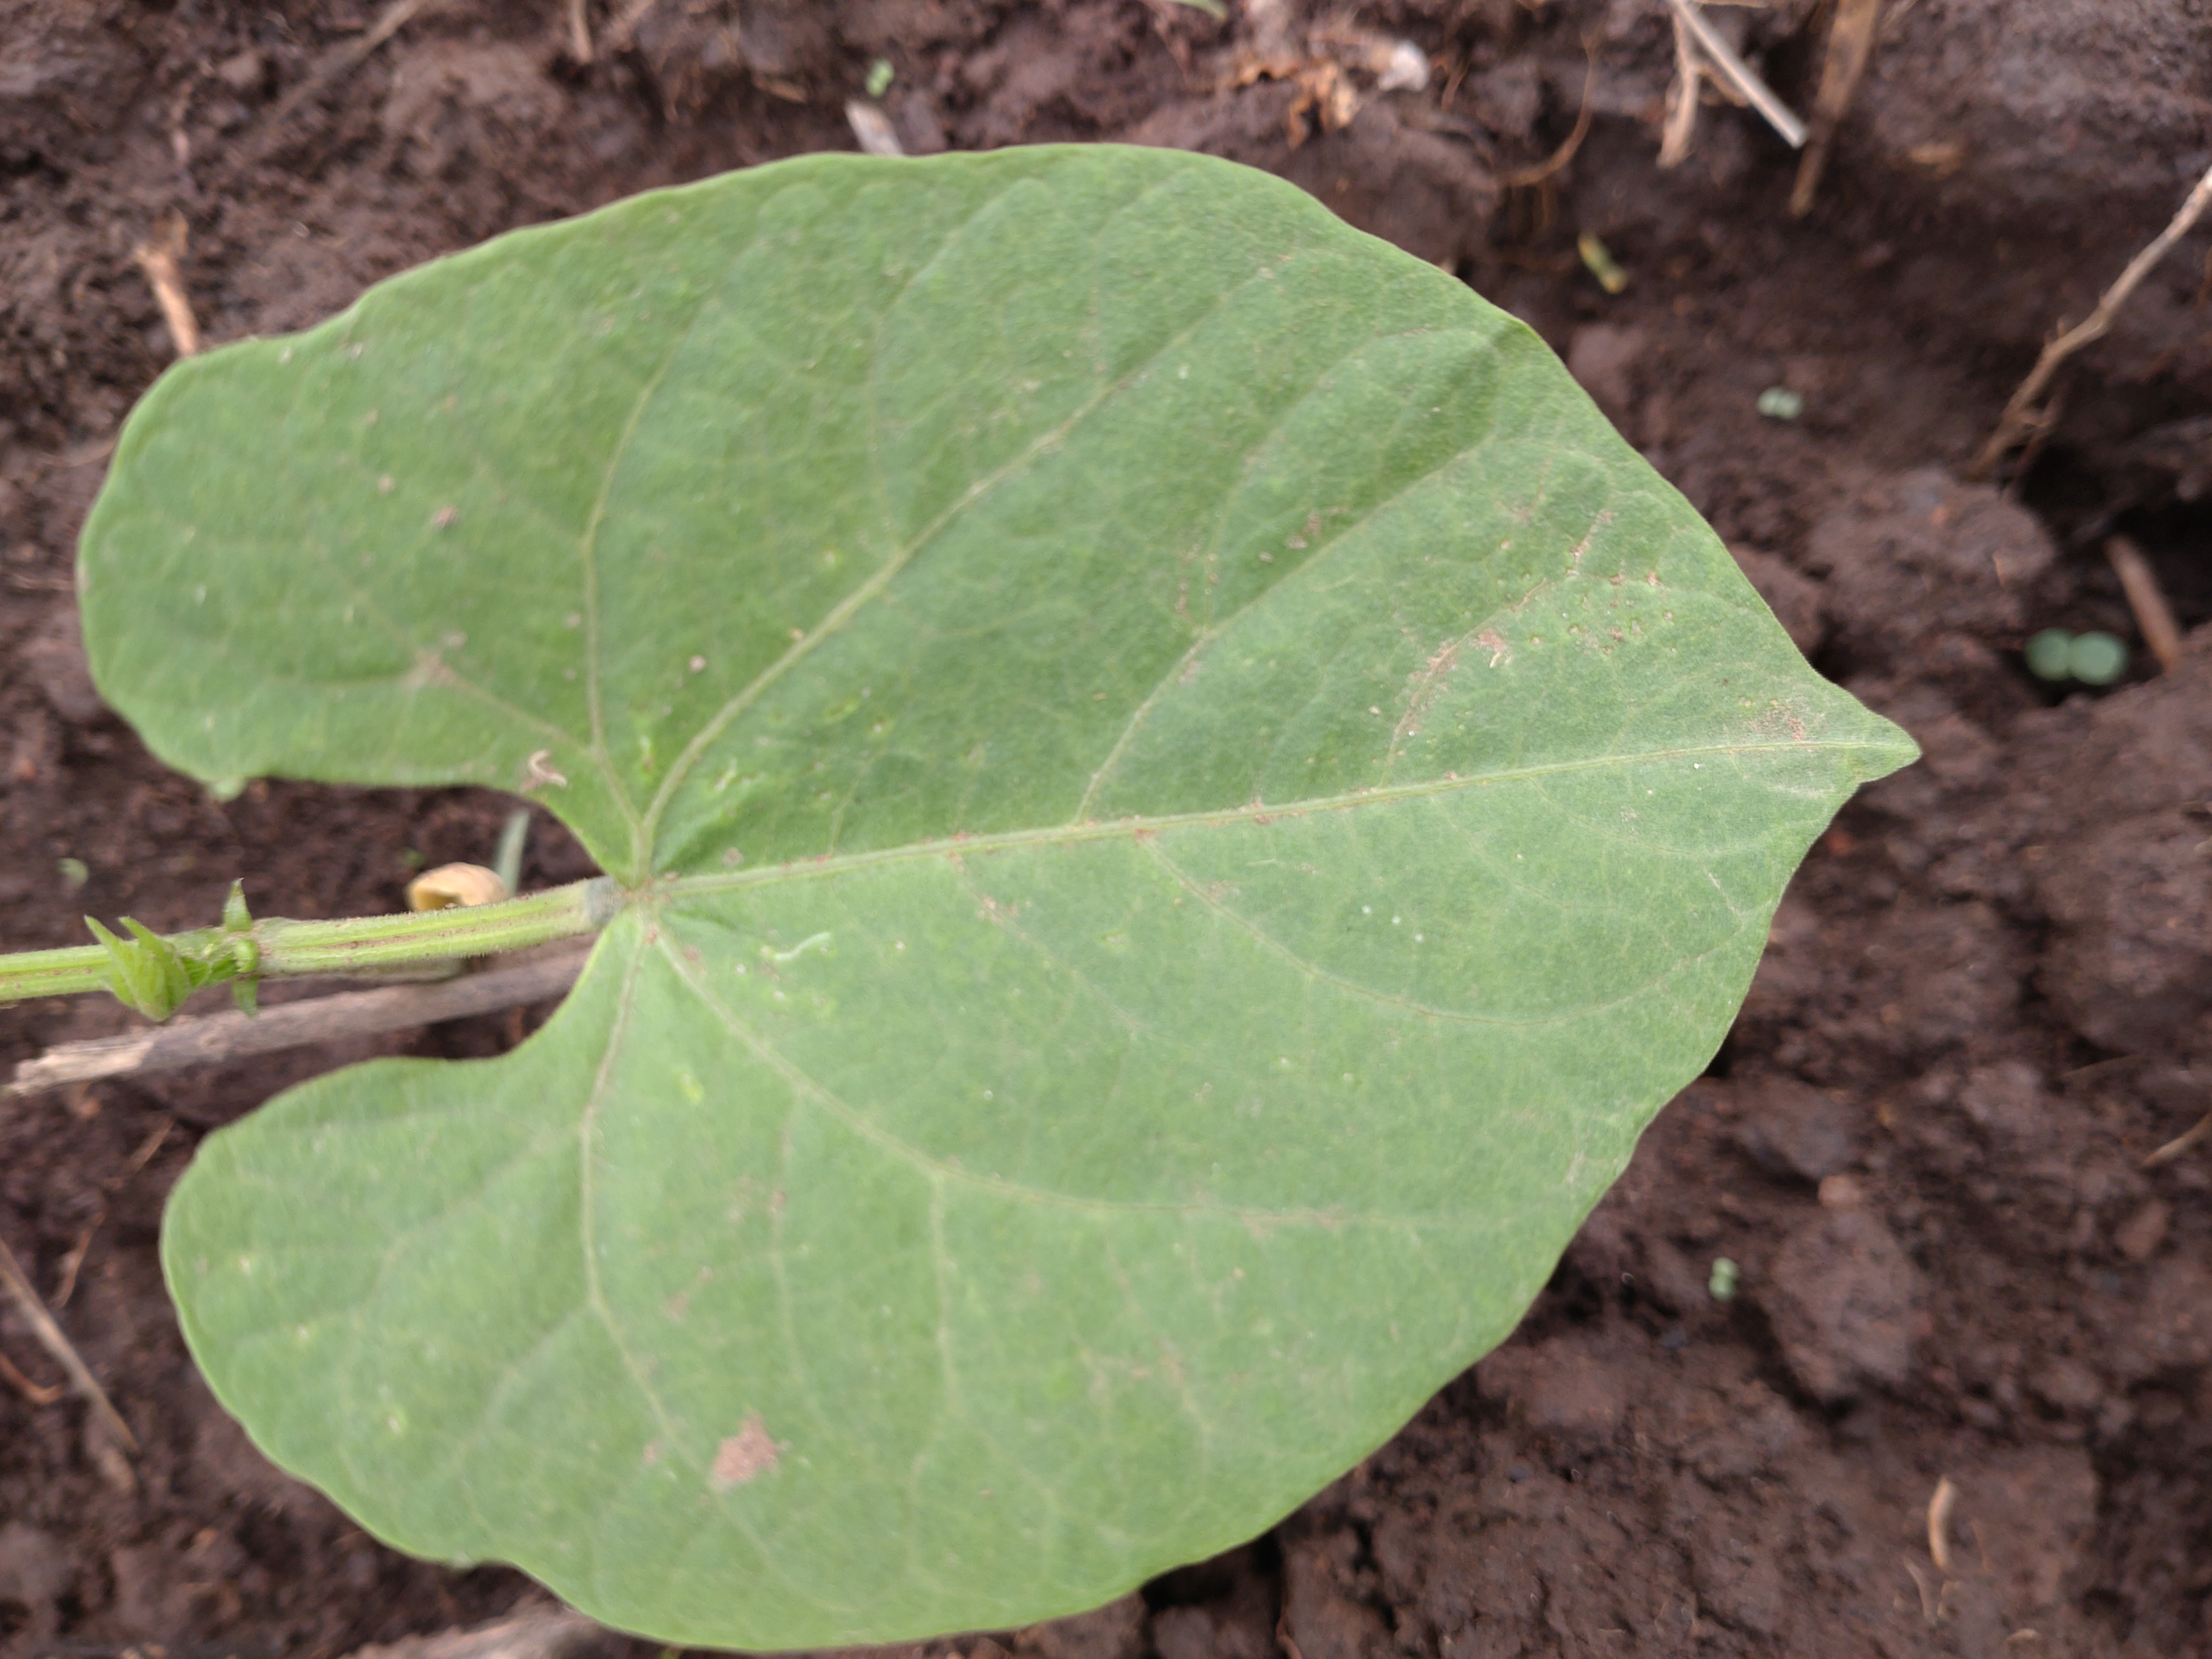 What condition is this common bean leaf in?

healthy
